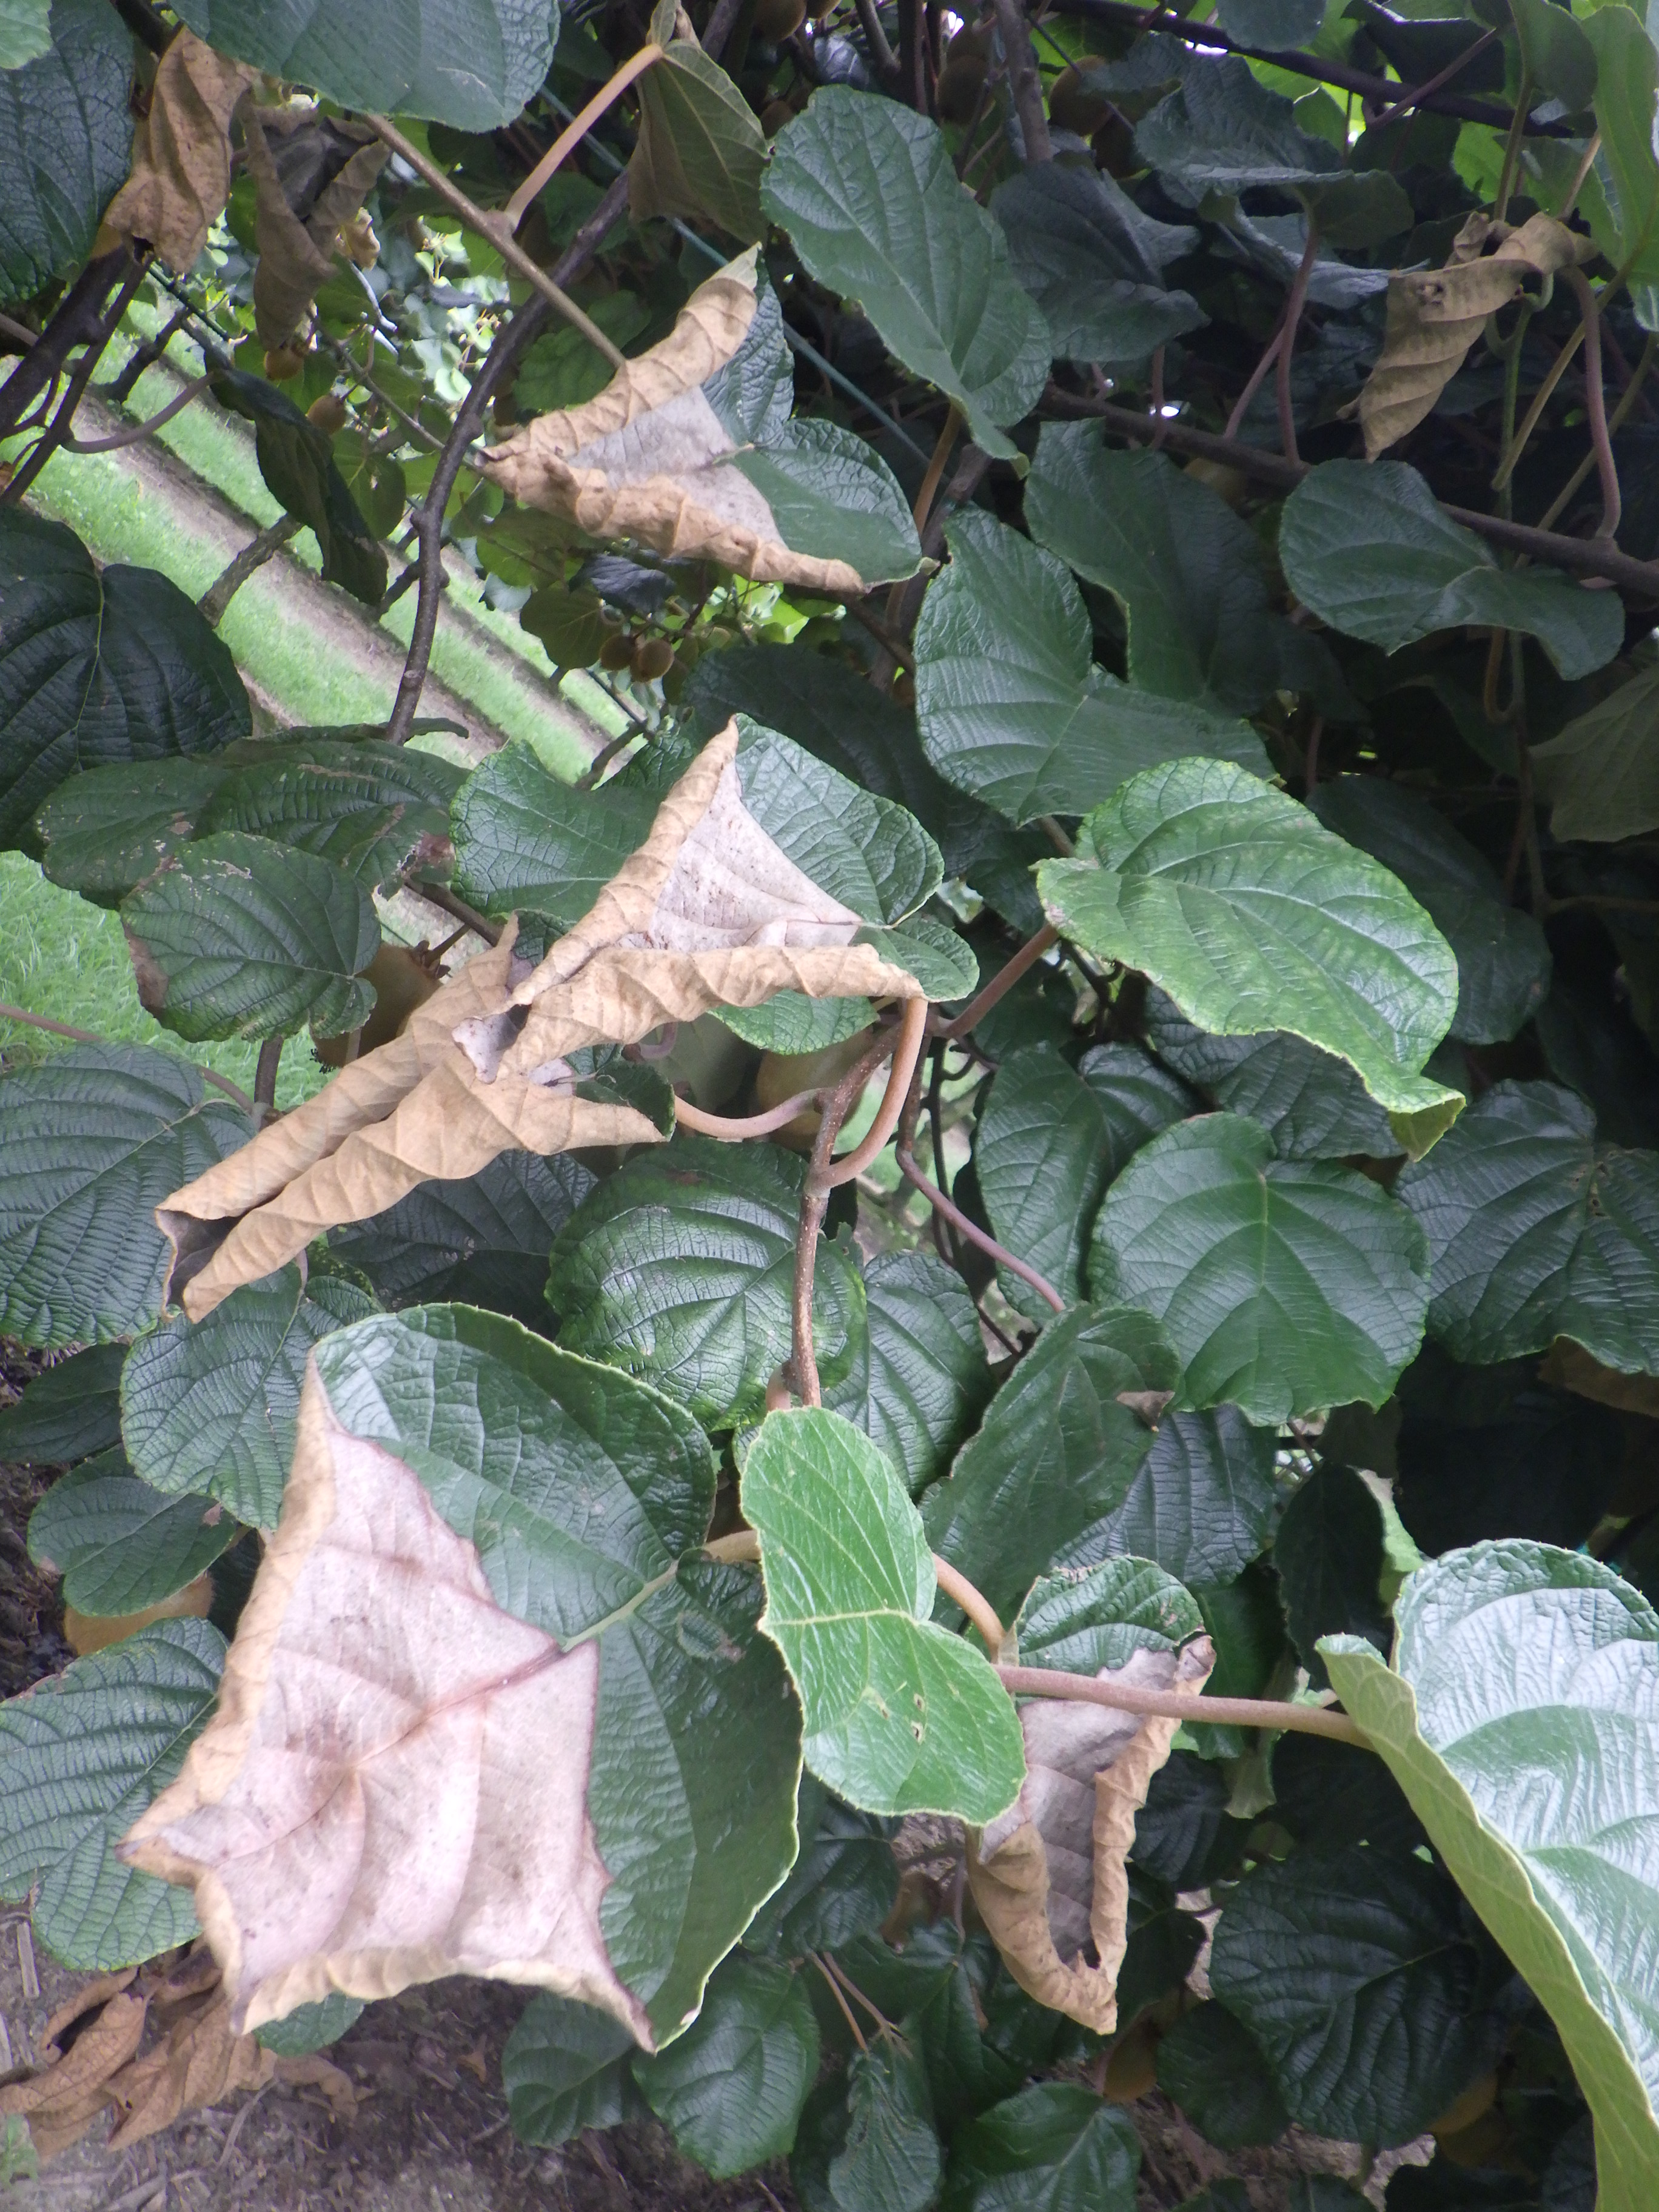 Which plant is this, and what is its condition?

kiwi, chemical damage, heat damage
